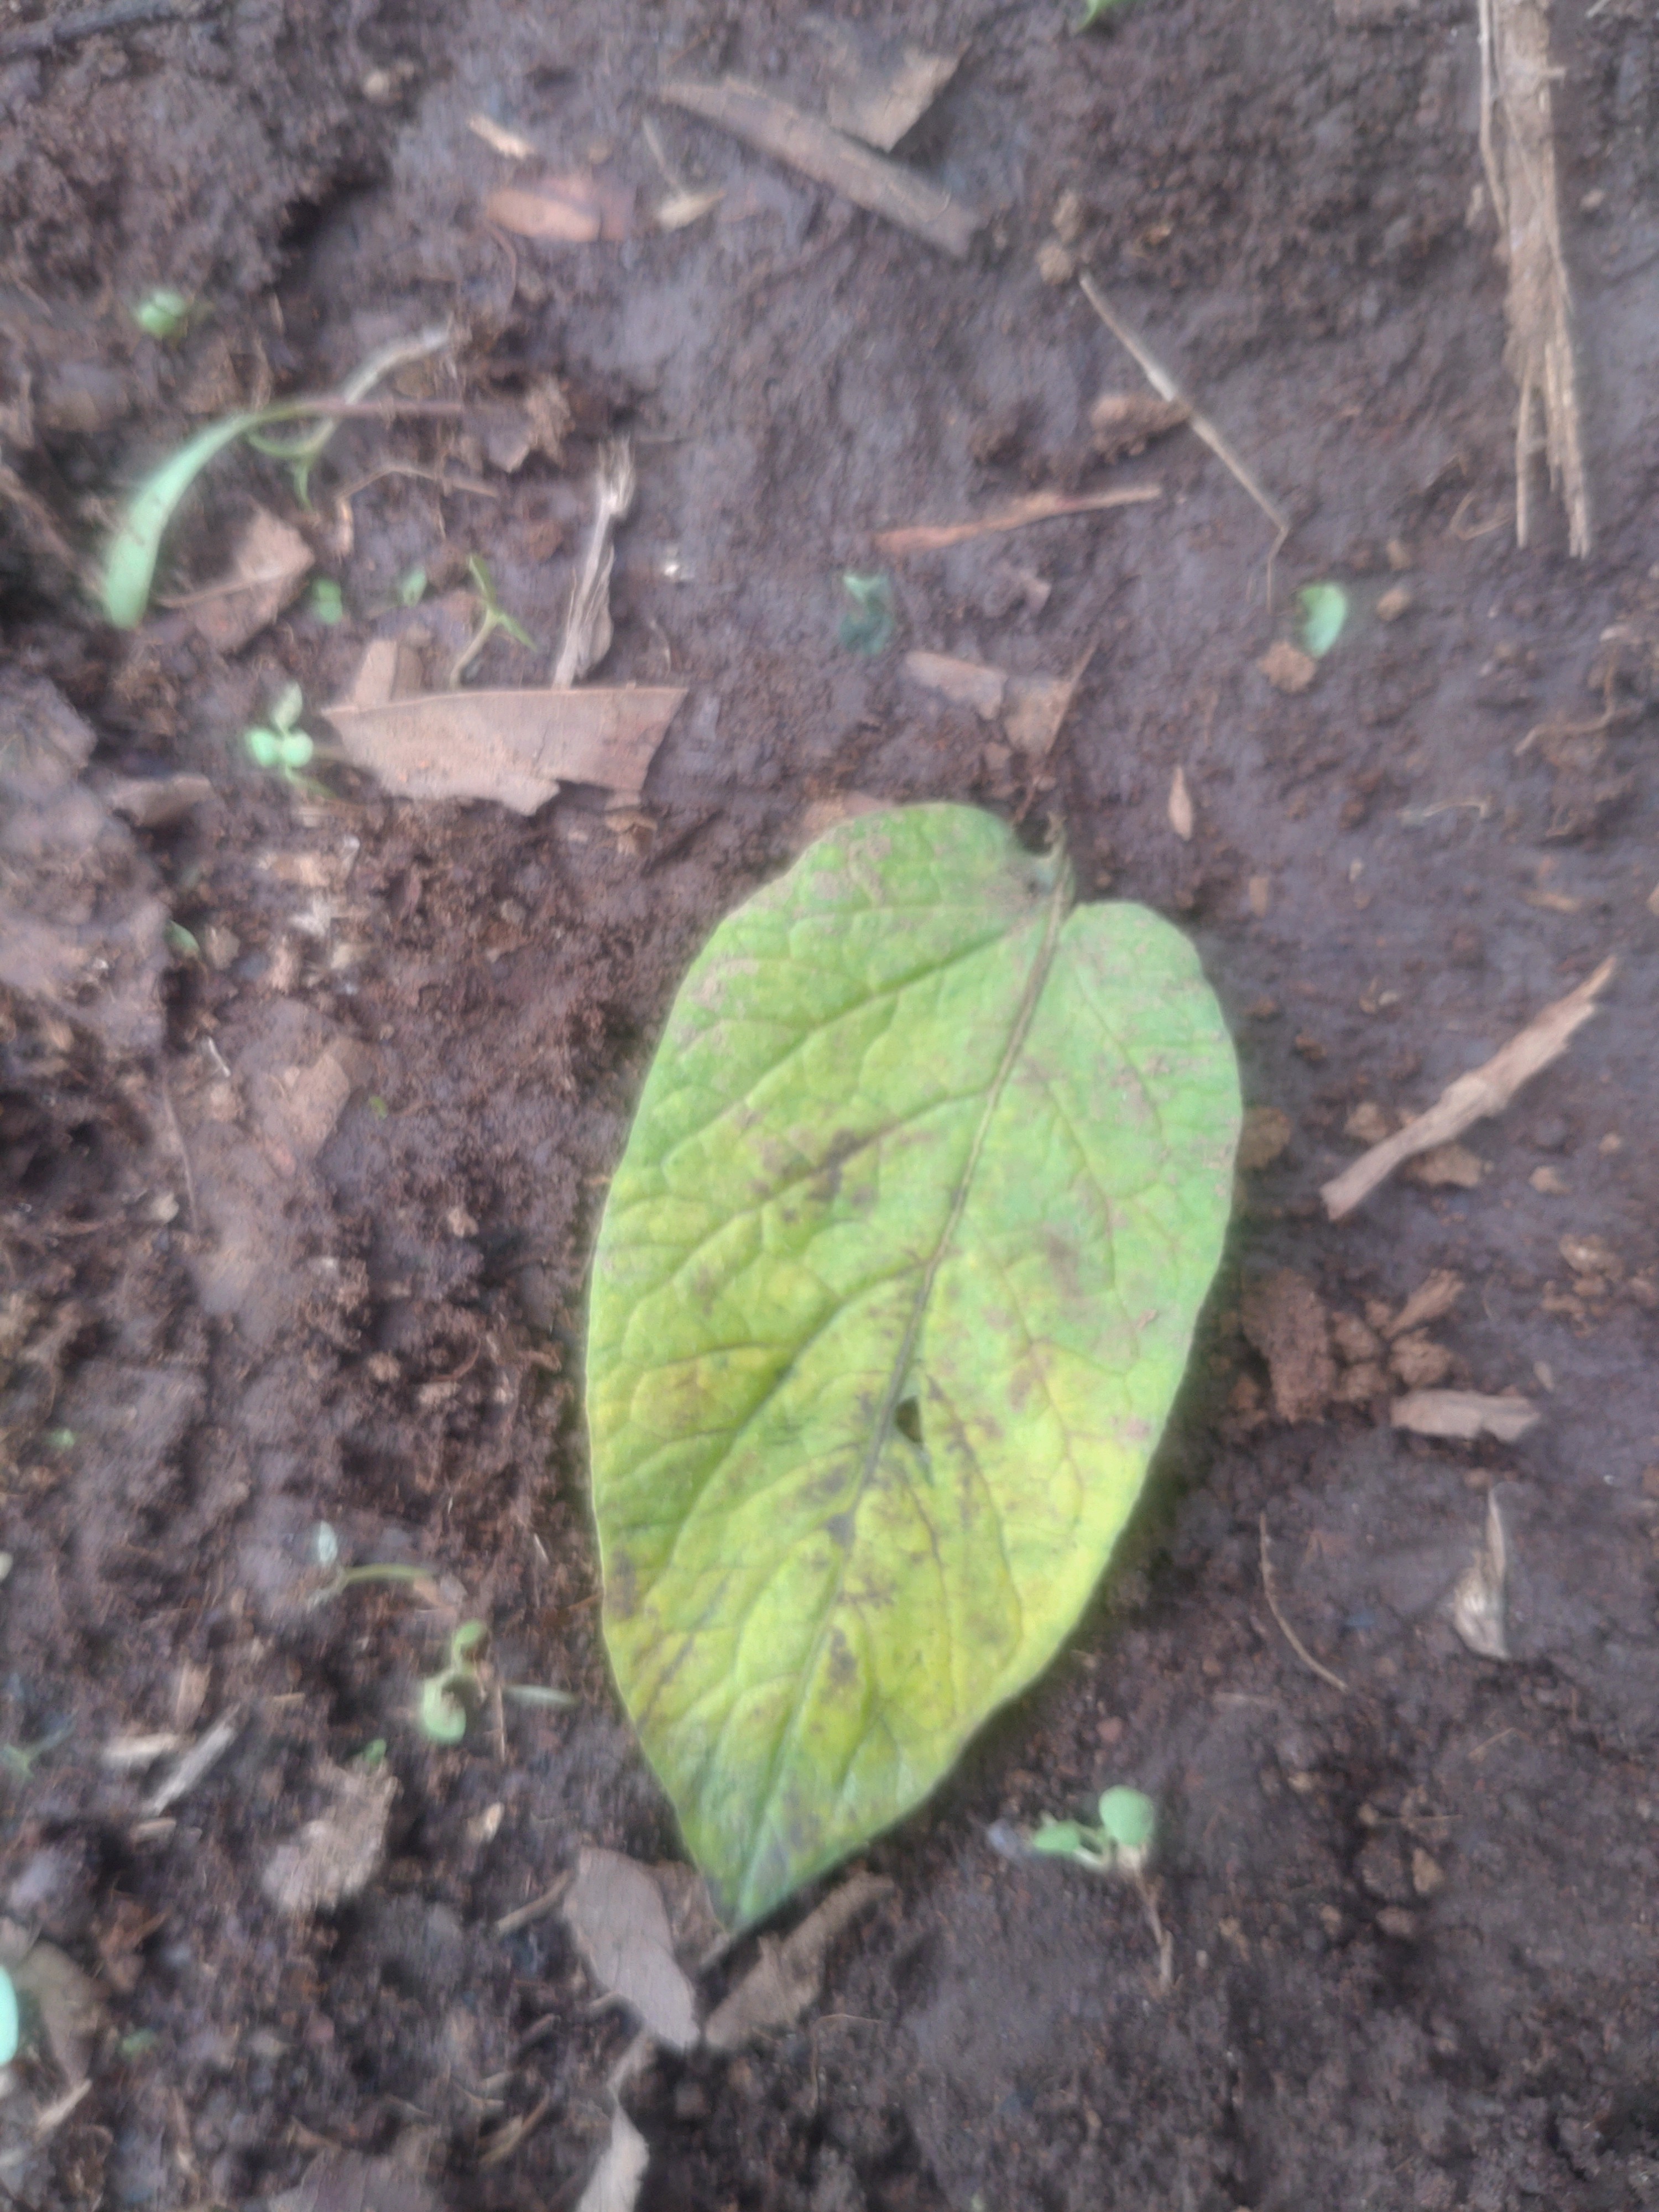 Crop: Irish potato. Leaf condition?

late blight
